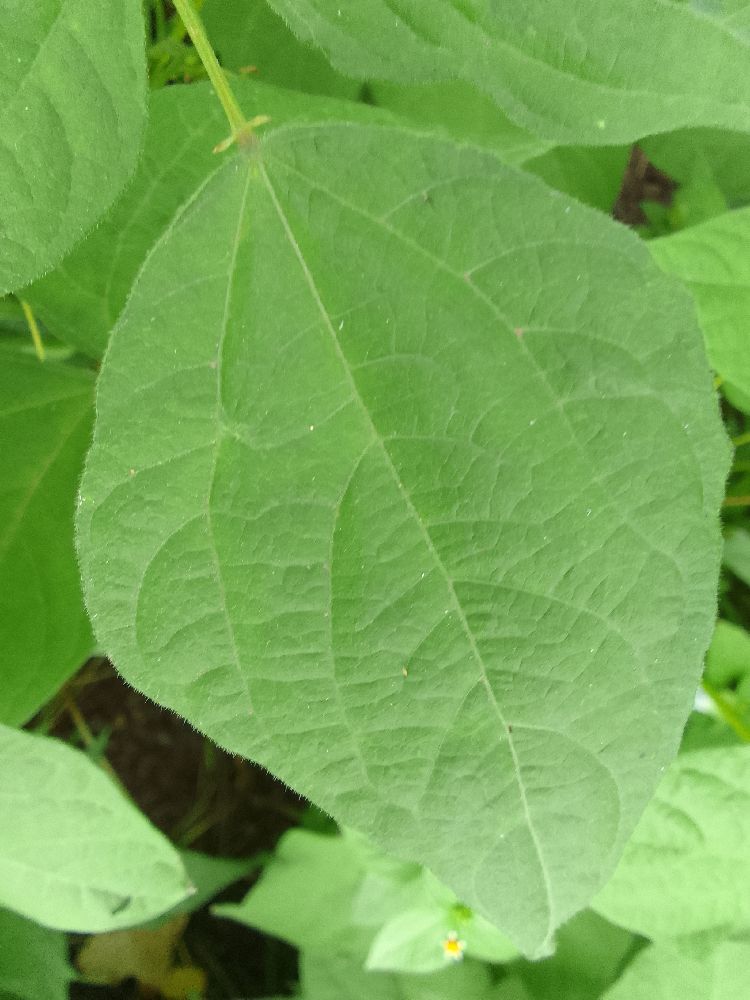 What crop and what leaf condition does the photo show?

common bean, healthy
